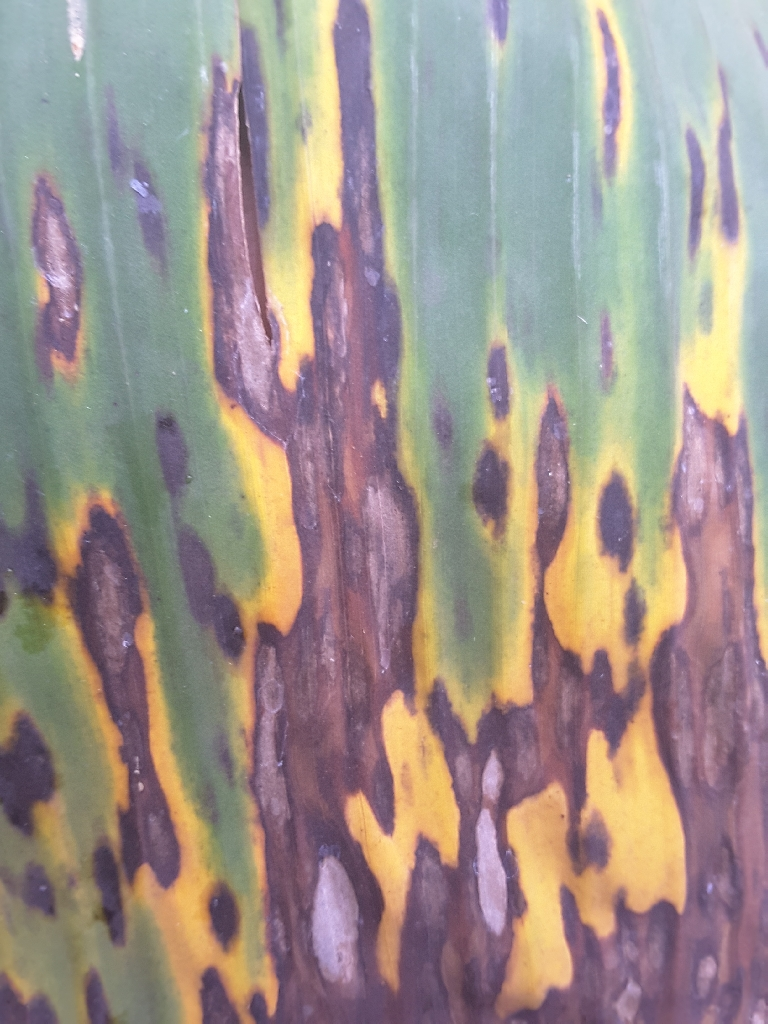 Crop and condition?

banana, black sigatoka
